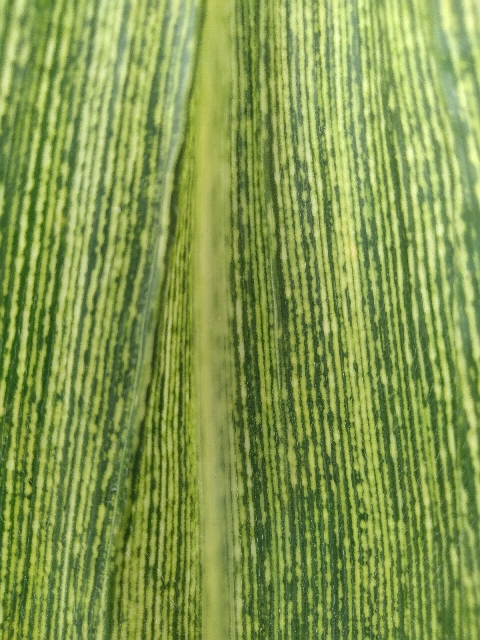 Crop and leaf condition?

maize, maize streak virus
